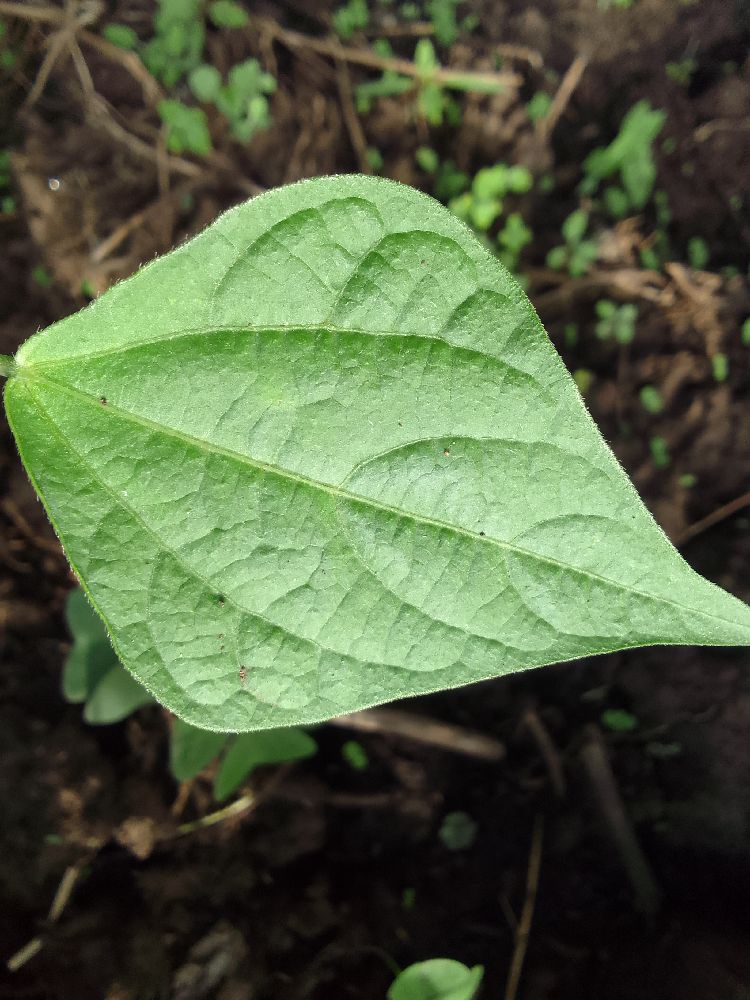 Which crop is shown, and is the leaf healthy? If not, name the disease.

common bean, healthy
